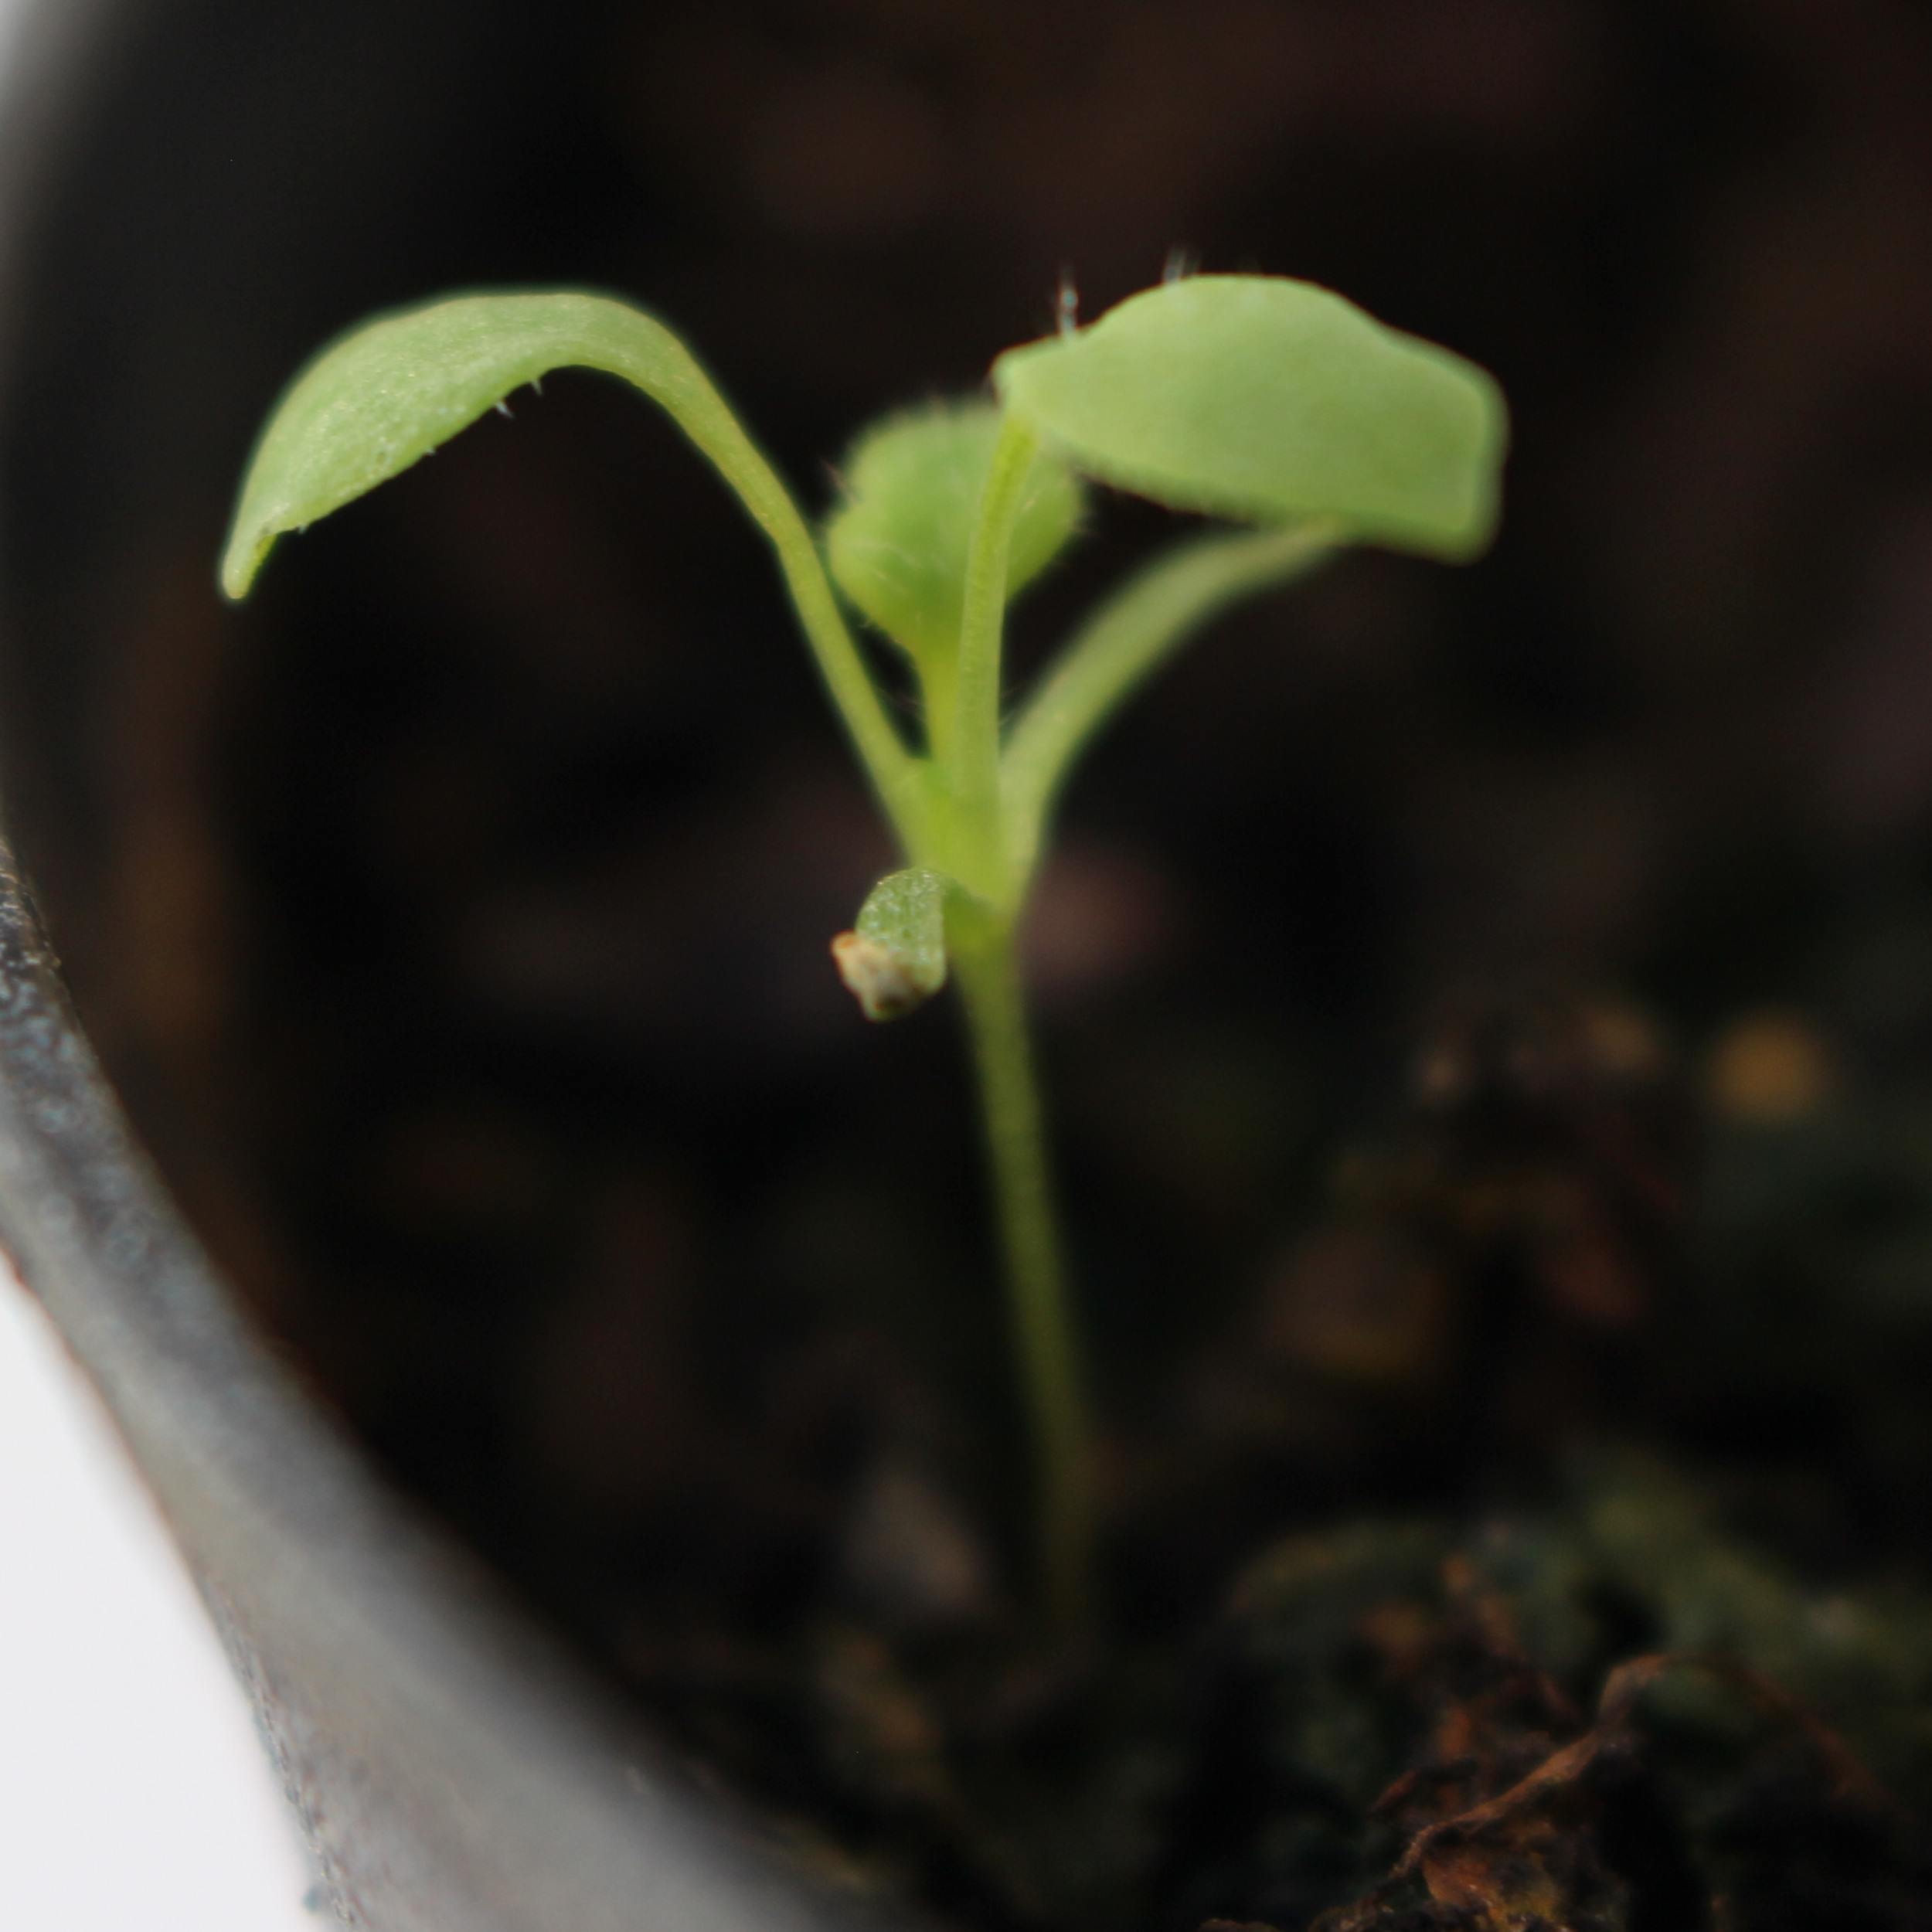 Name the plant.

Papaver rhoeas
